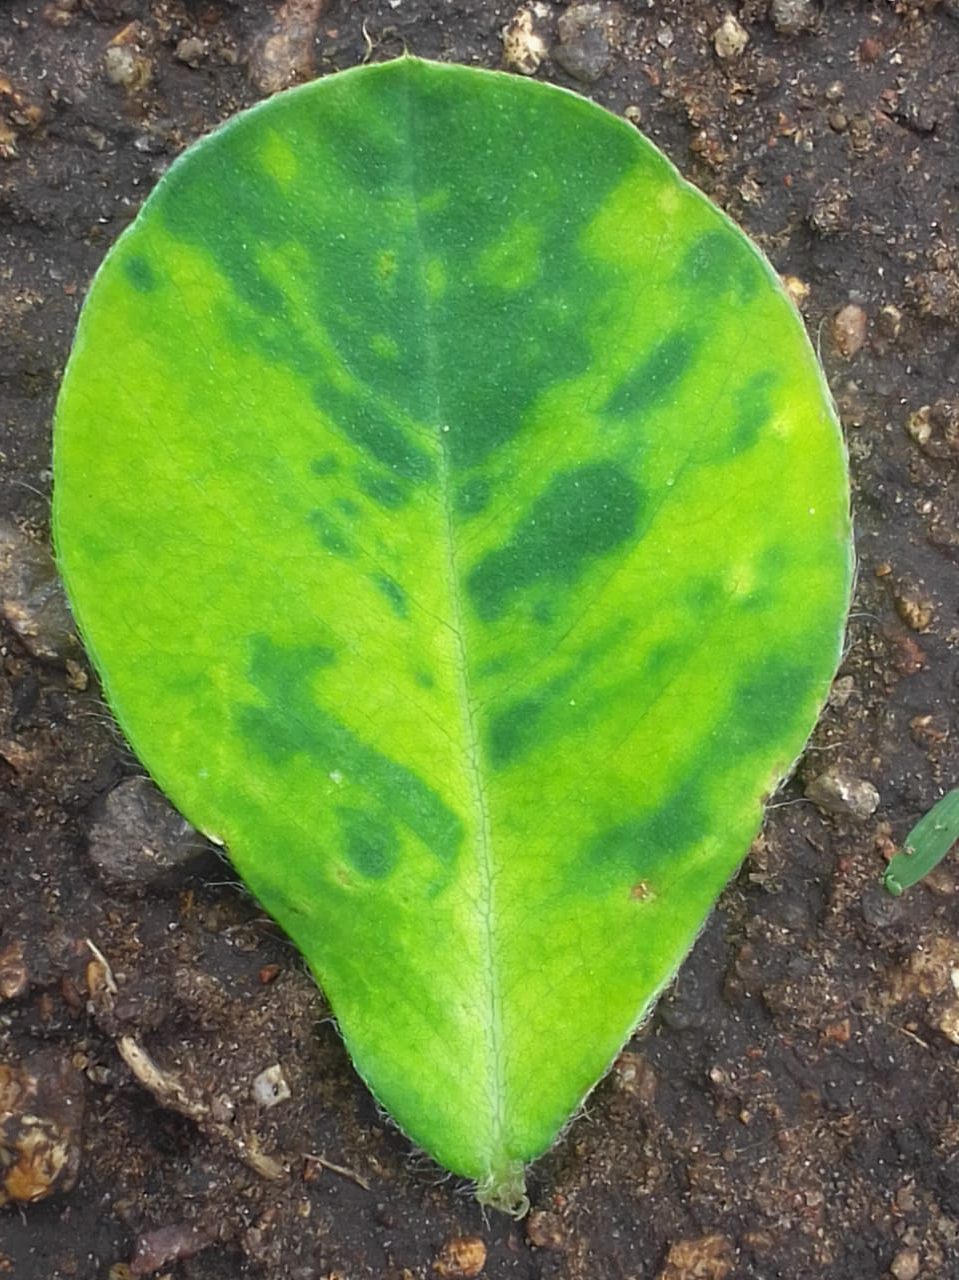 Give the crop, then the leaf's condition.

peanut, groundnut rosette virus
